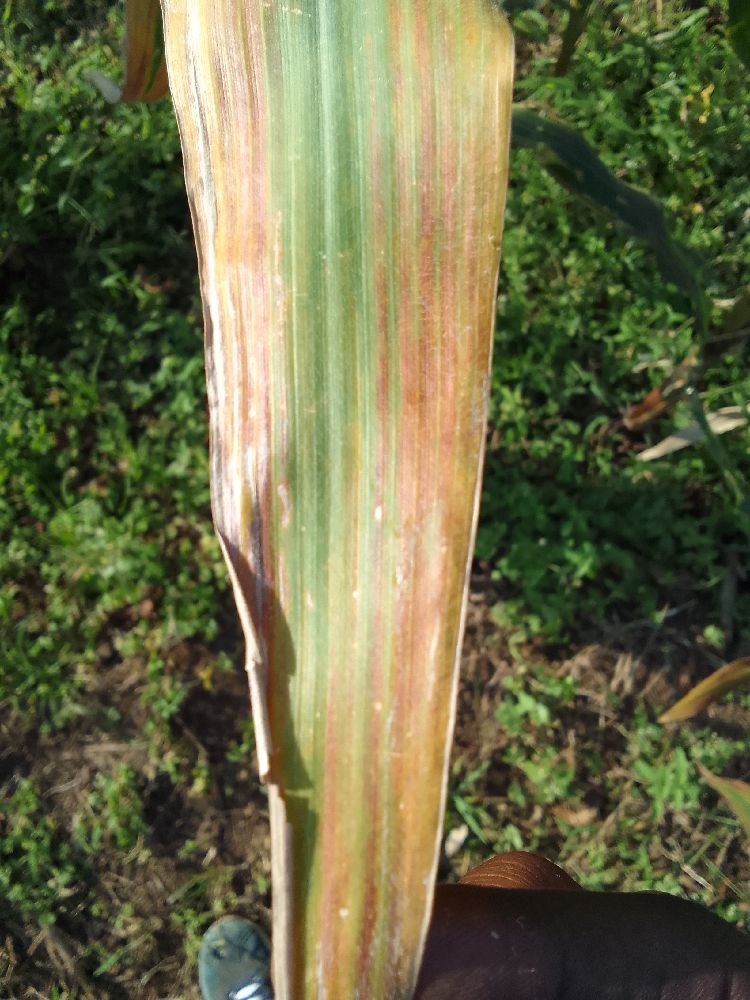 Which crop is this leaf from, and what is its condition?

maize, maize lethal necrosis
